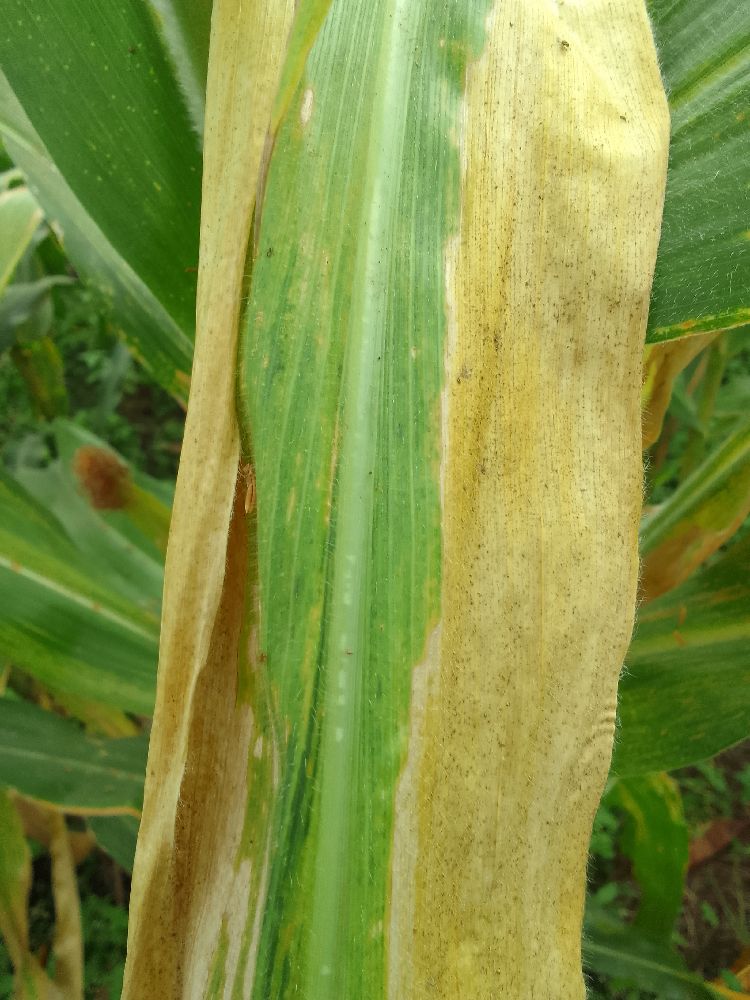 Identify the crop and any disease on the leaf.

maize, maize lethal necrosis
